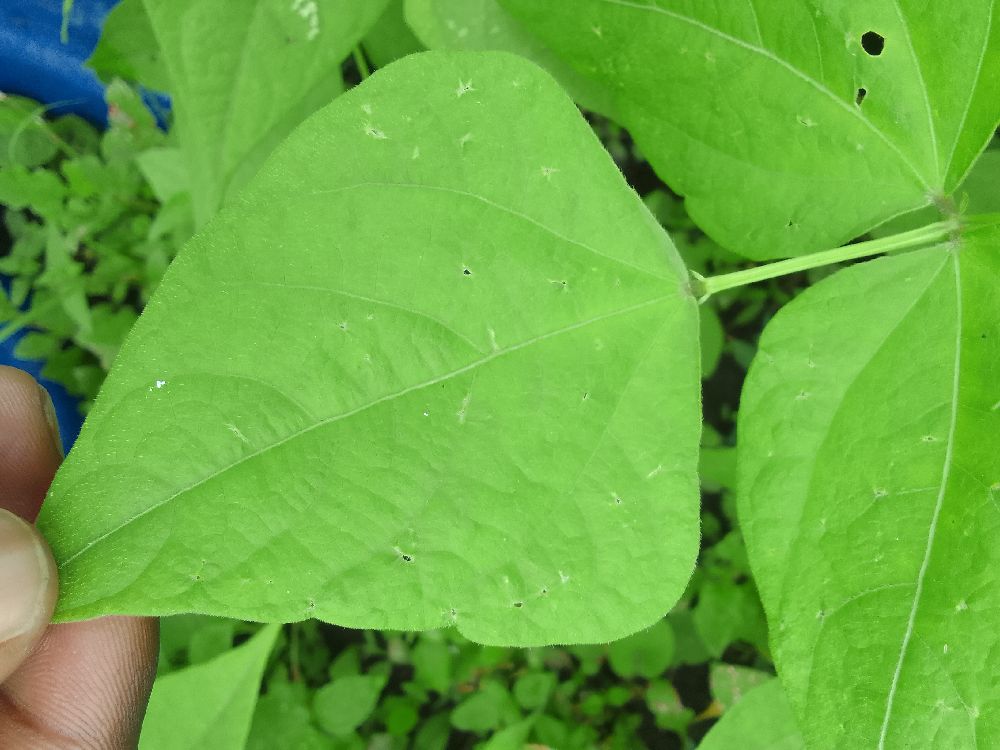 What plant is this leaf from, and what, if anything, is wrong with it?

common bean, healthy
